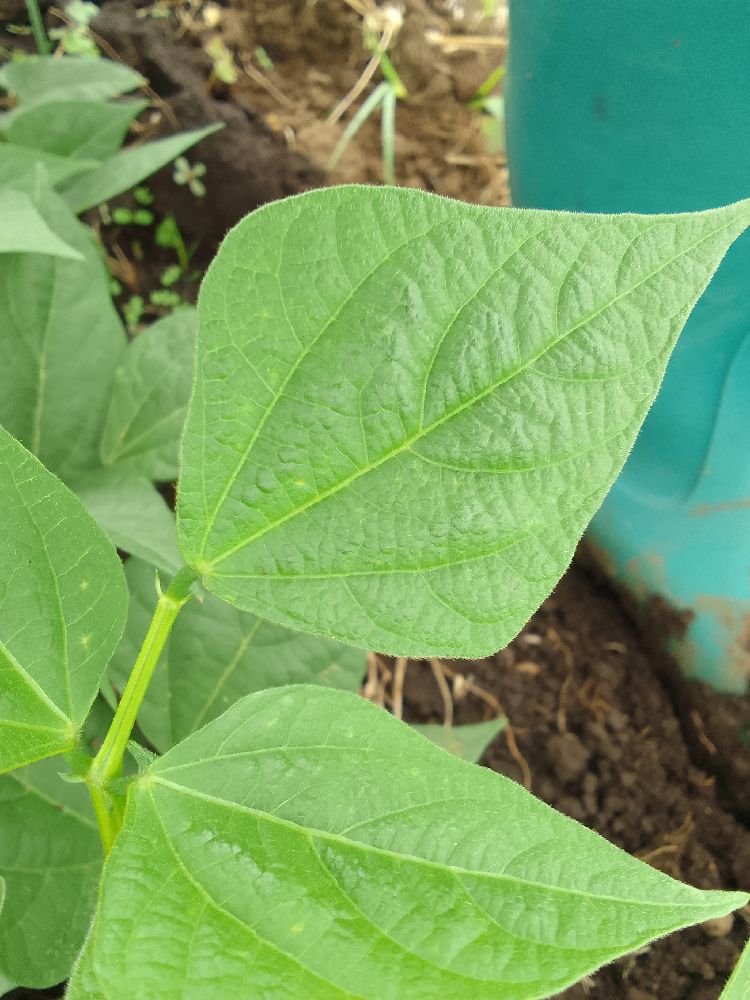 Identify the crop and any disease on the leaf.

common bean, healthy
